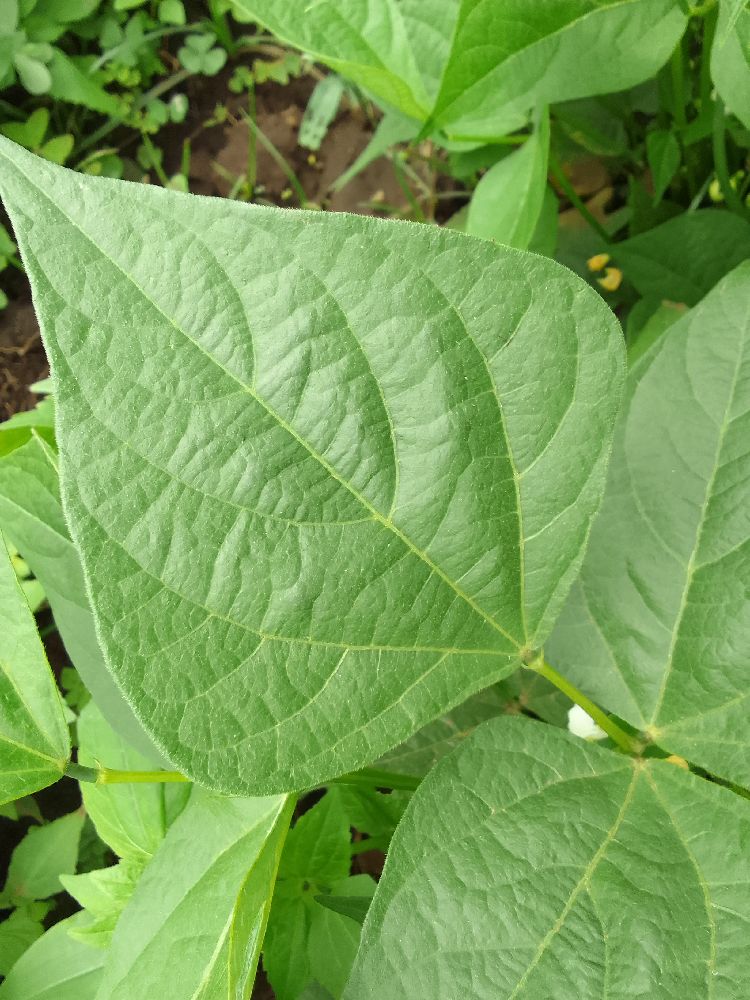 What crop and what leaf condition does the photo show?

common bean, healthy
